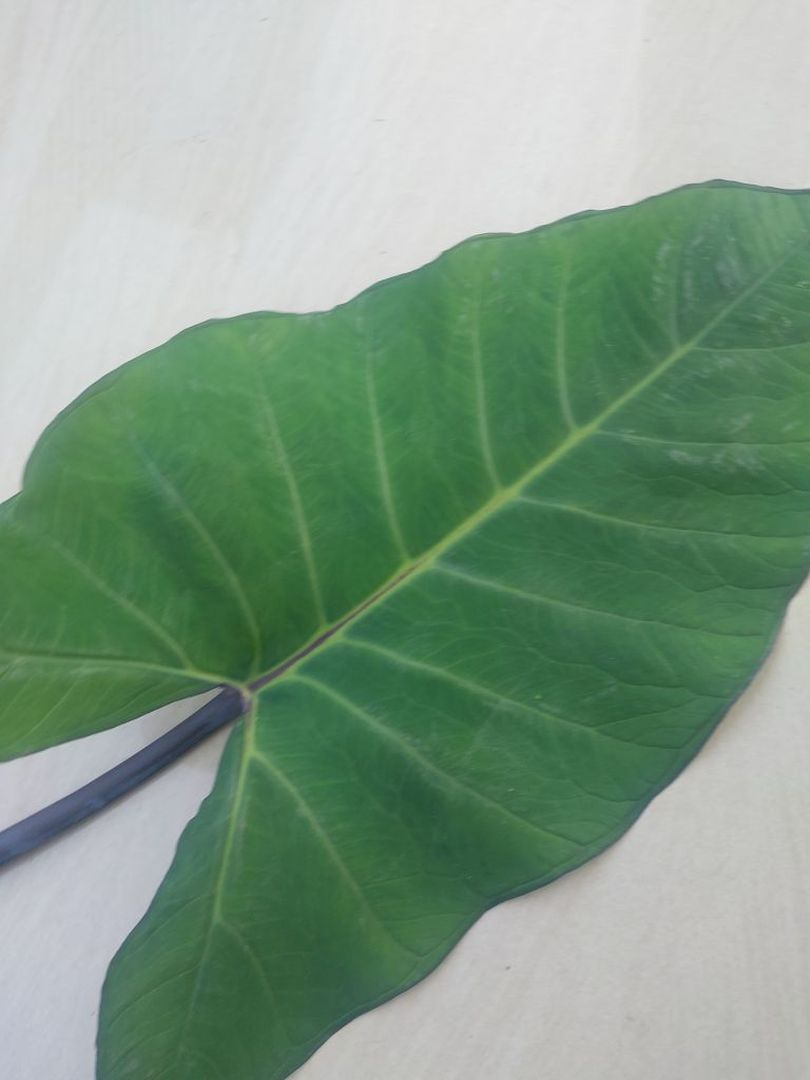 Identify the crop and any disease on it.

taro, healthy
